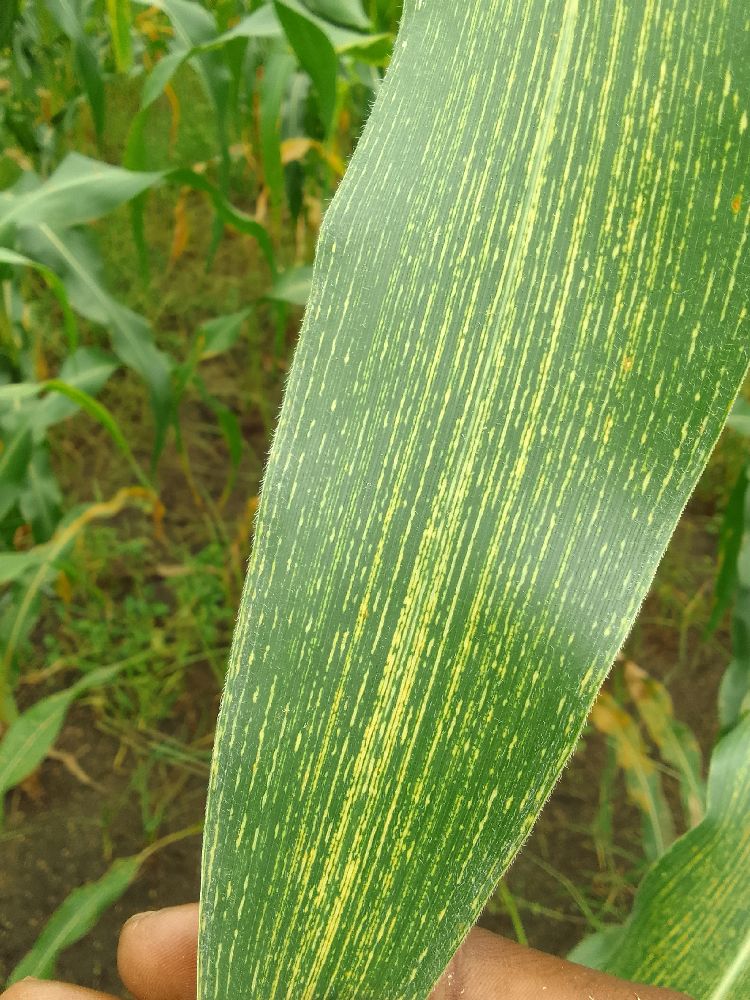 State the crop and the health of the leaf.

maize, maize streak virus
